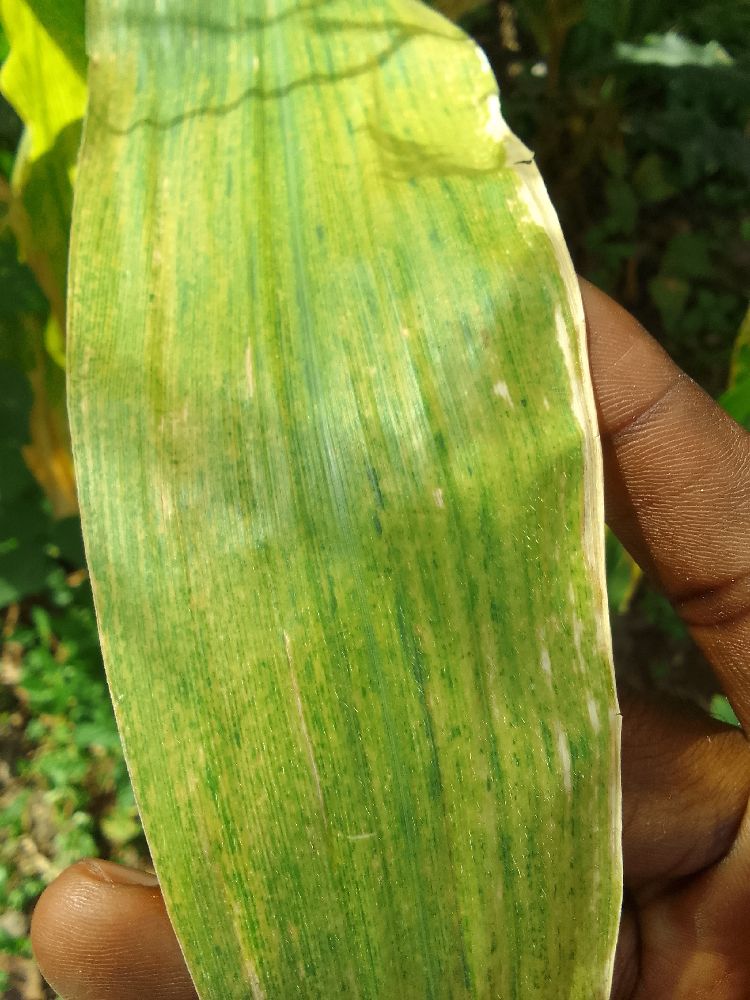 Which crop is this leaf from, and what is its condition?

maize, maize lethal necrosis
